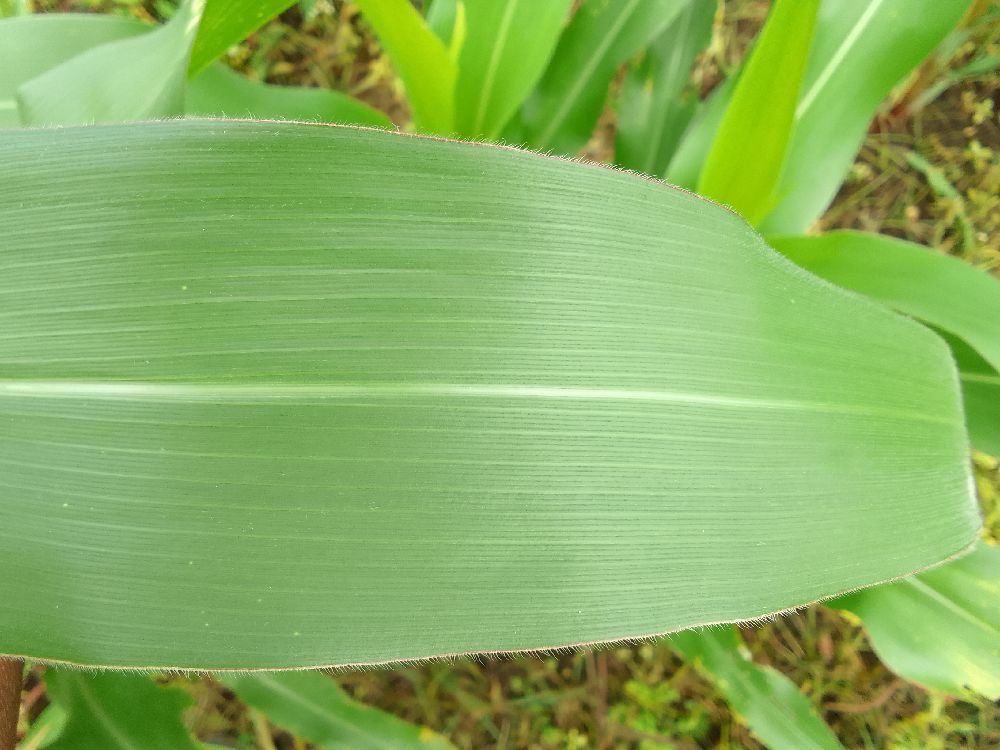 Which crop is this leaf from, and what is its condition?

maize, healthy
